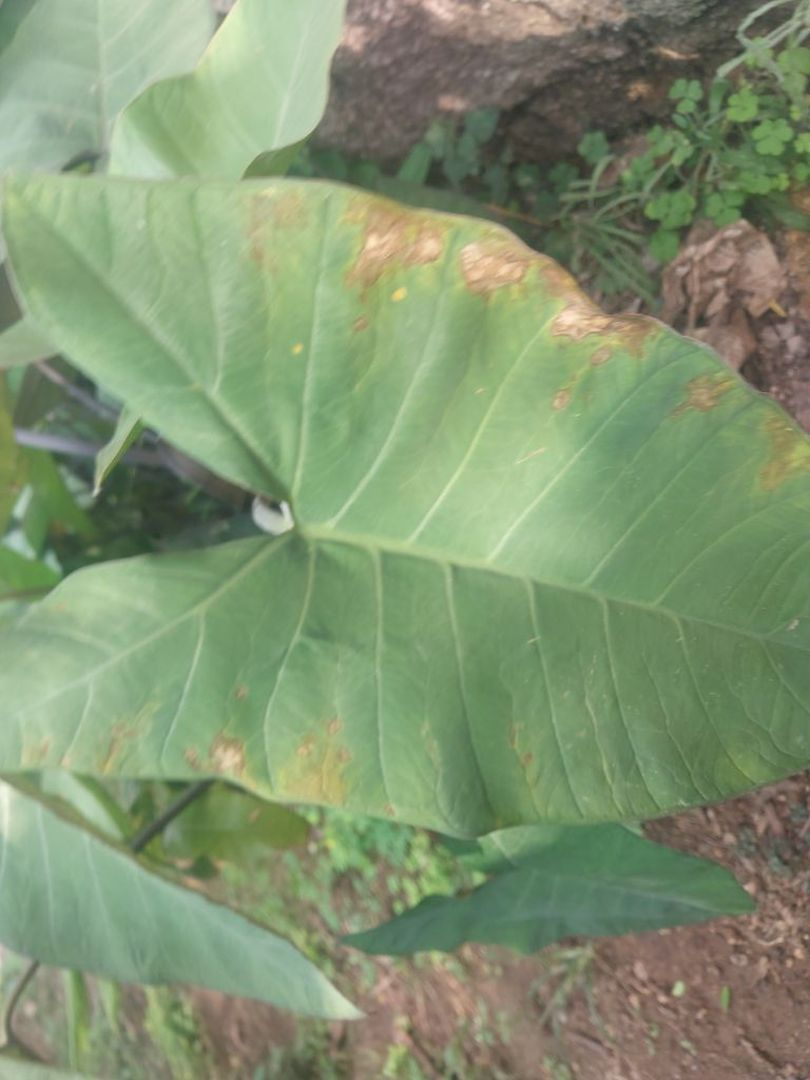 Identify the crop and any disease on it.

taro, leaf blight
